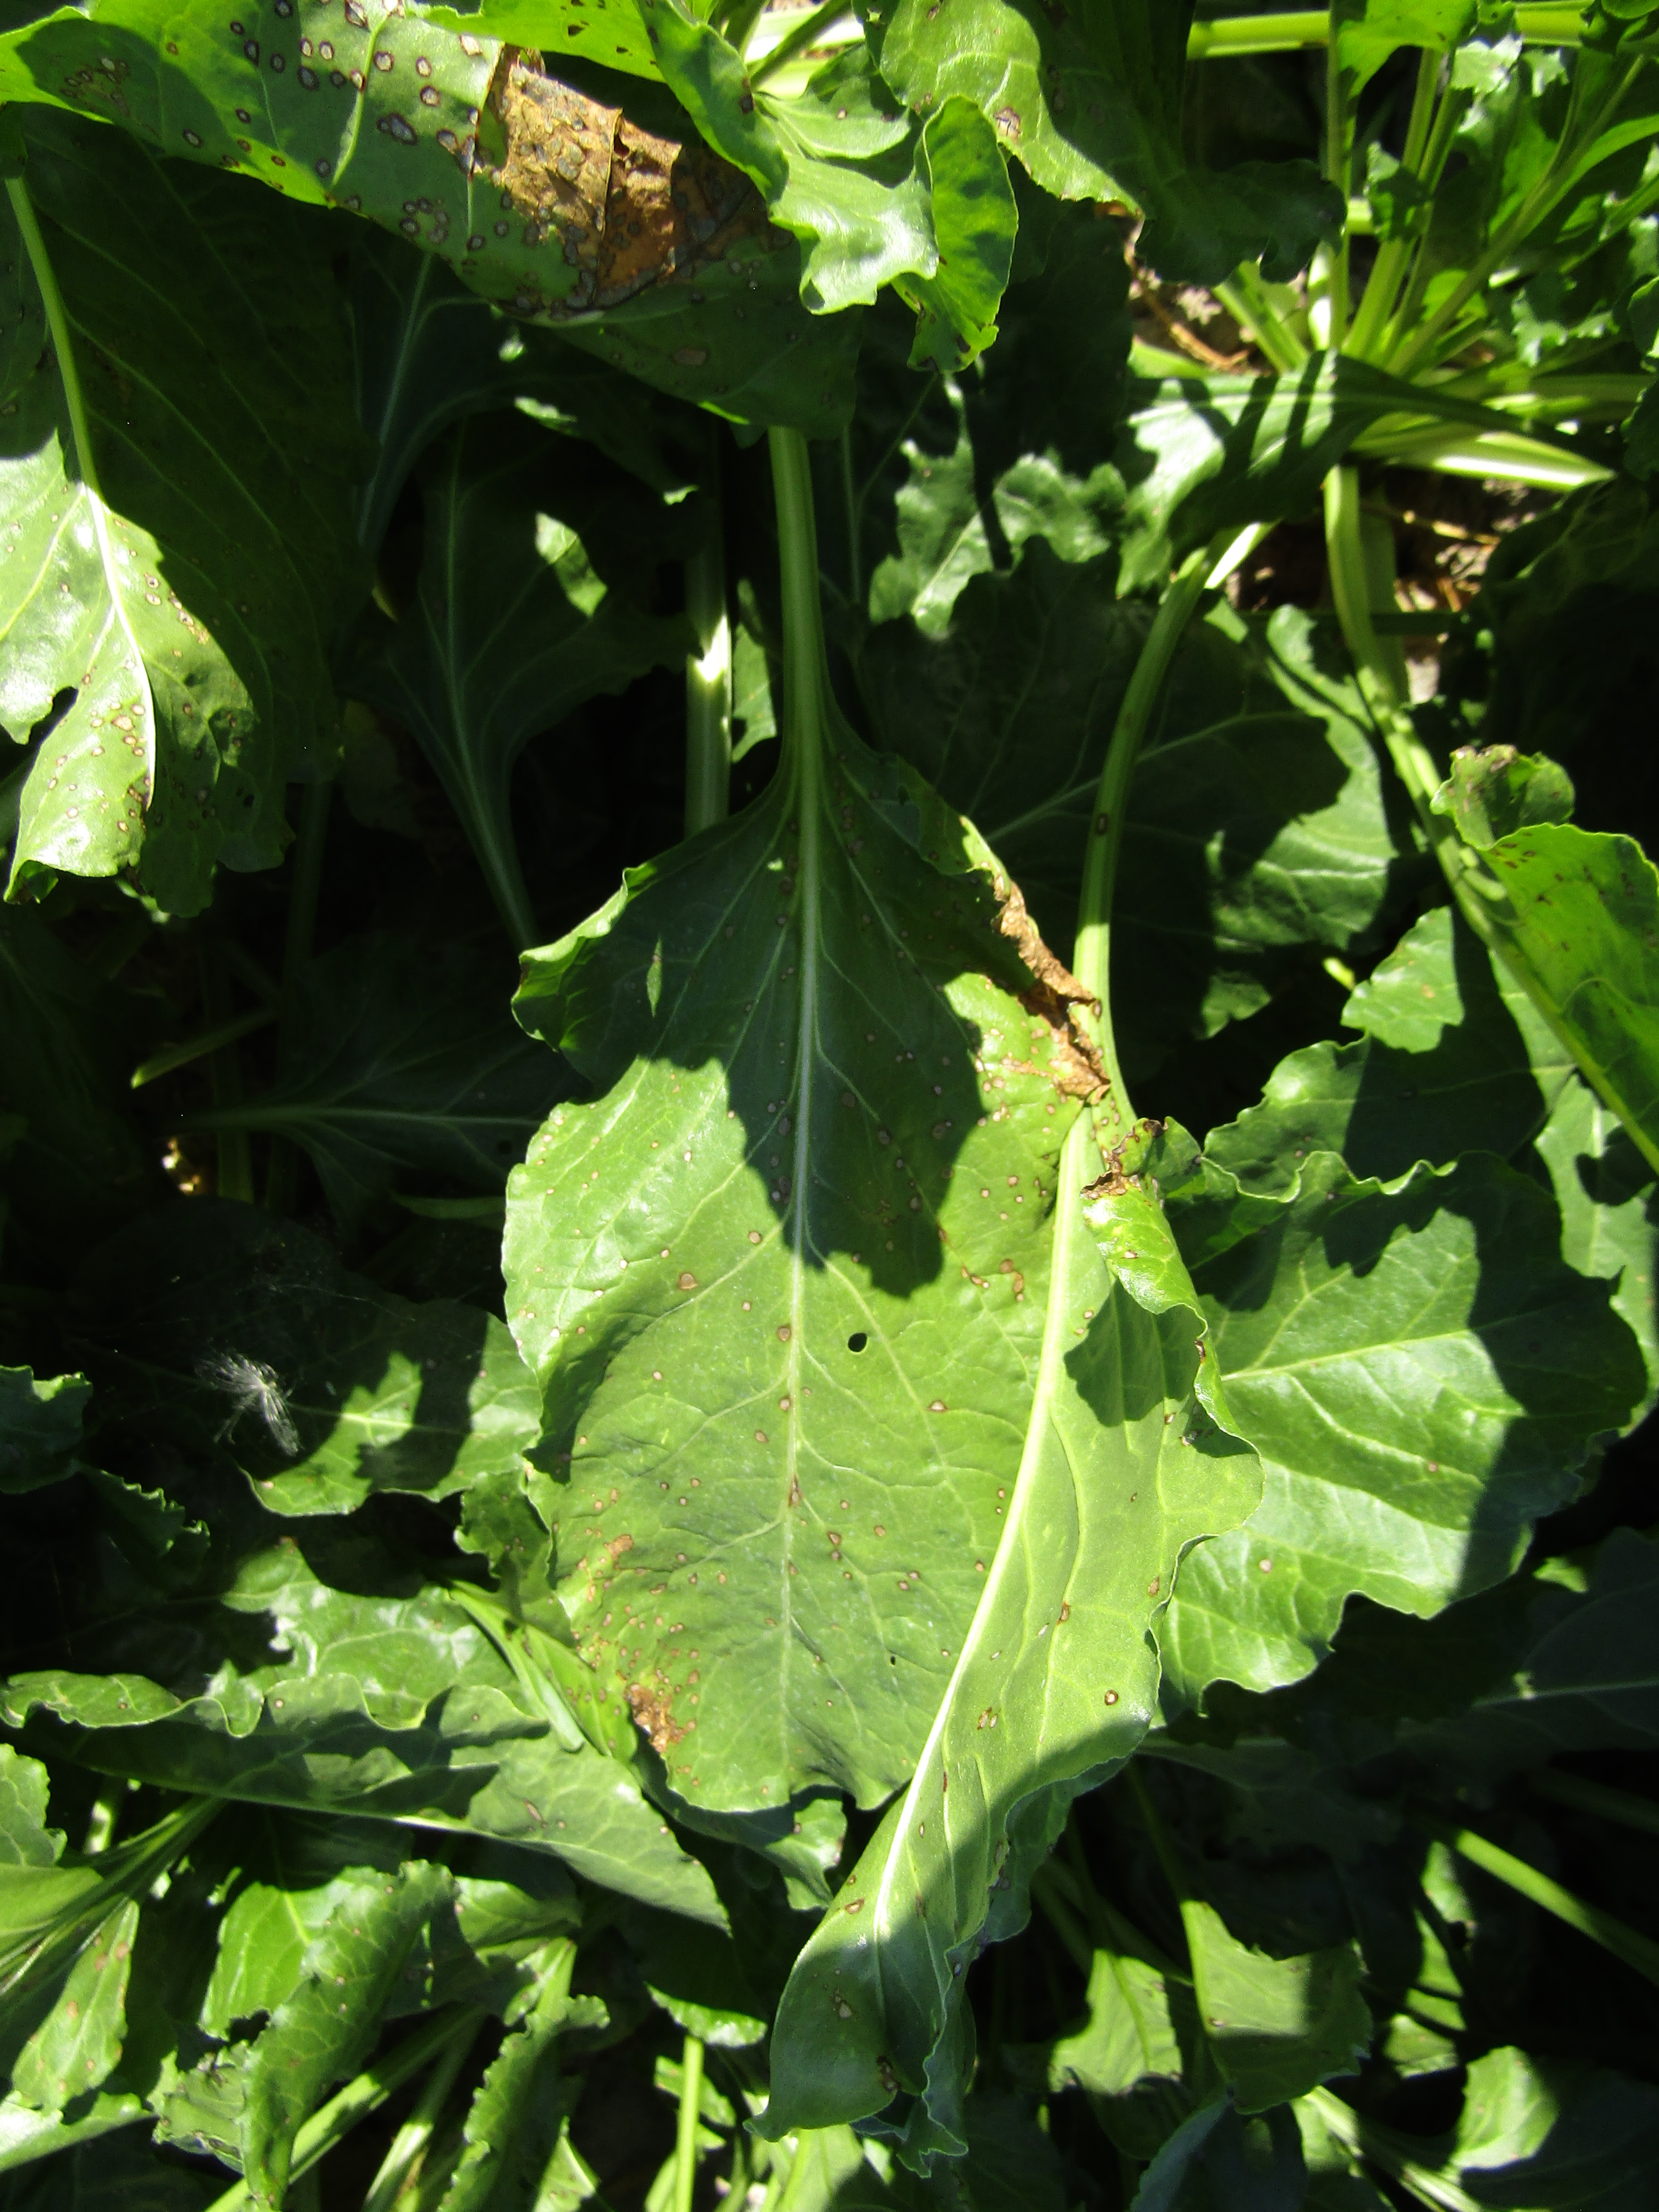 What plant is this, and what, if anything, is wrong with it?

beet, cercospora
